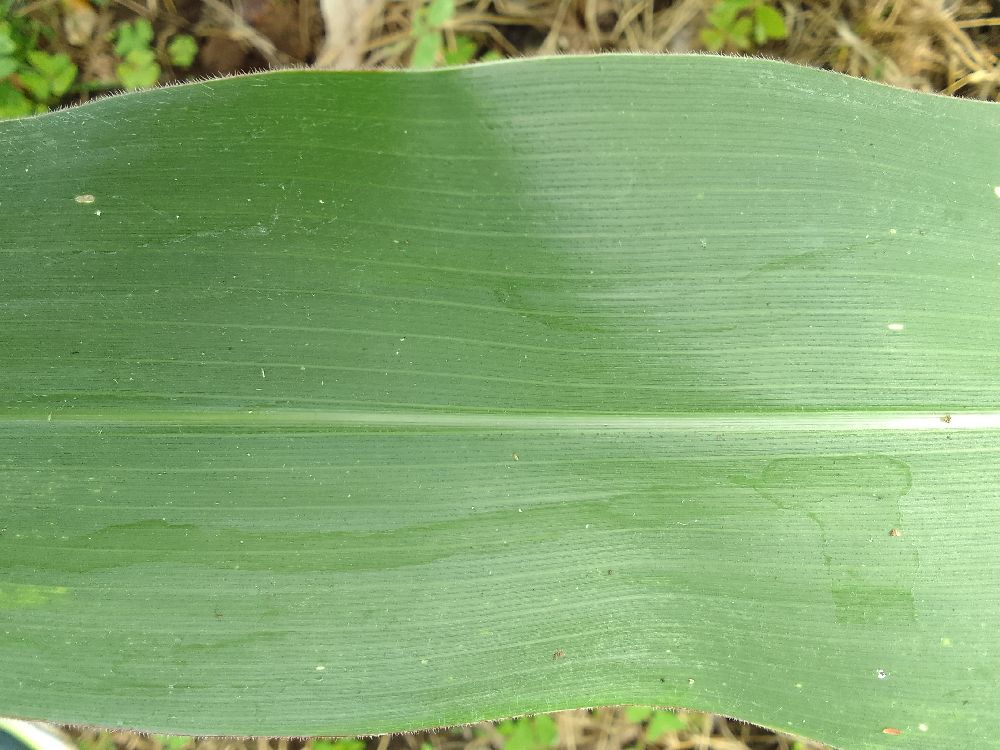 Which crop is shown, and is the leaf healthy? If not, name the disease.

maize, healthy
